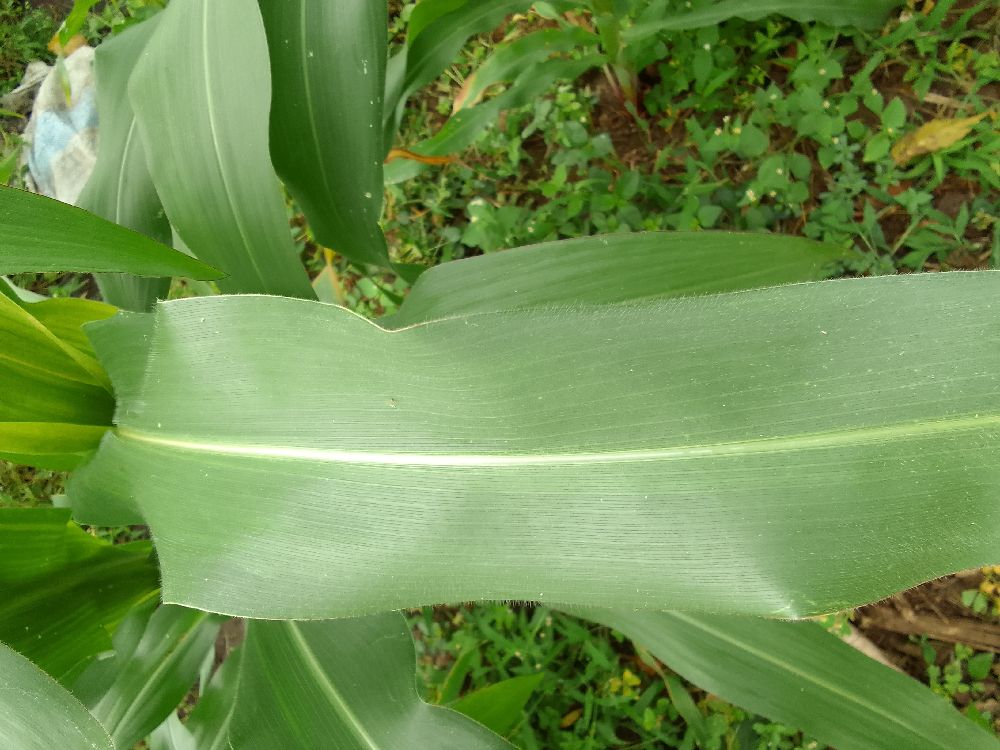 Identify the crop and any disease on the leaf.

maize, healthy
